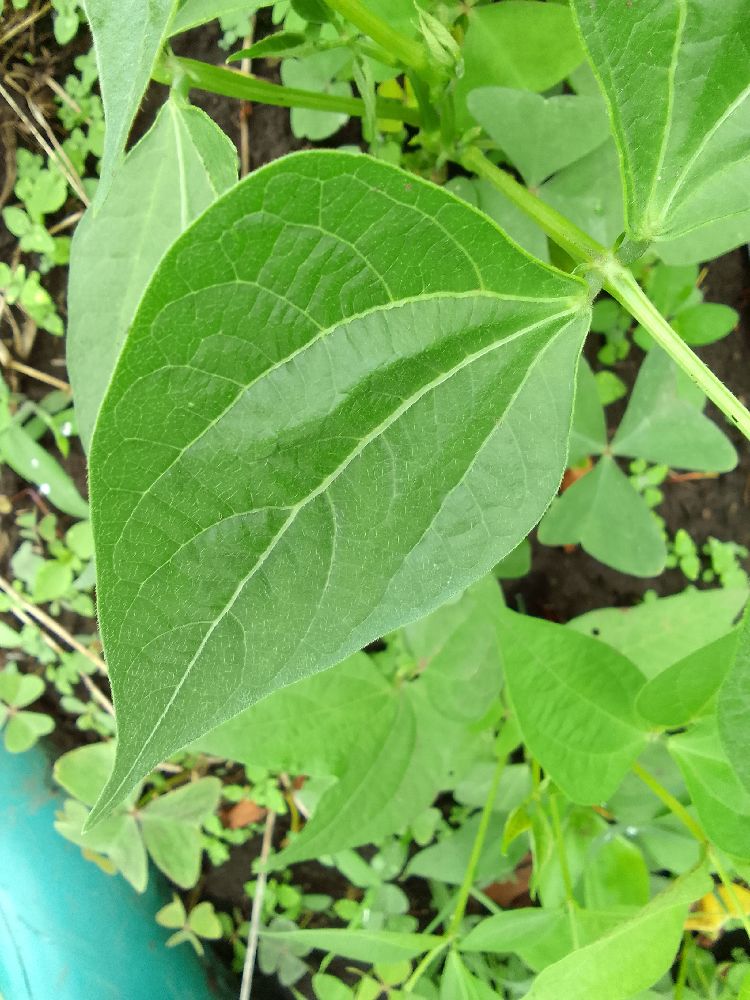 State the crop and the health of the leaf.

common bean, healthy
